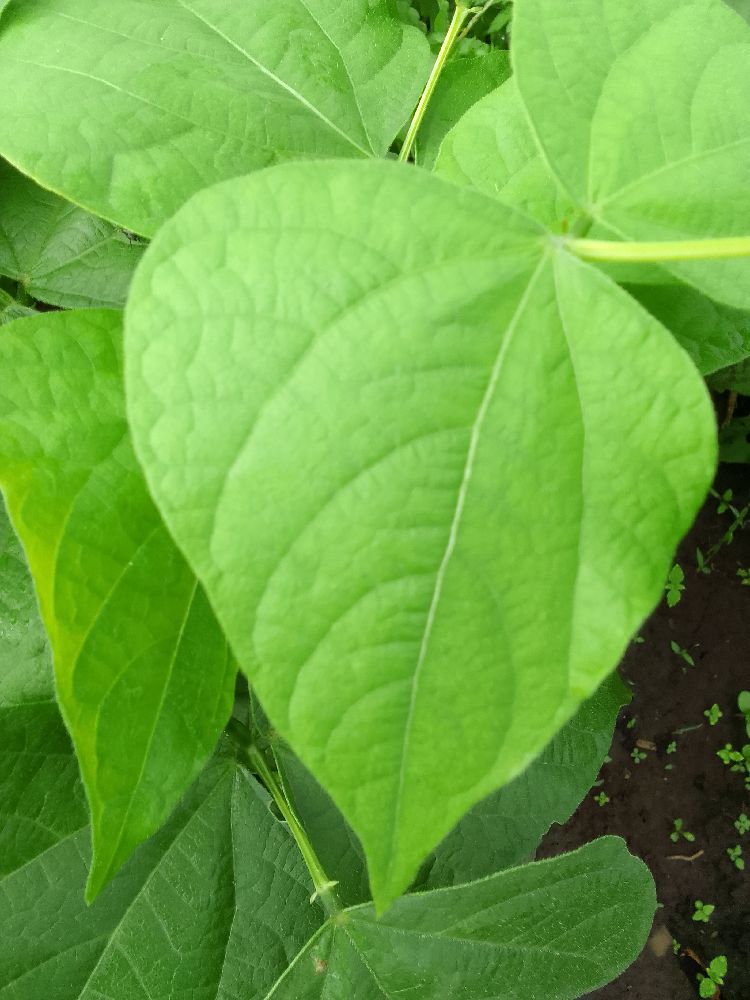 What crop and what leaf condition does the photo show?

common bean, healthy
